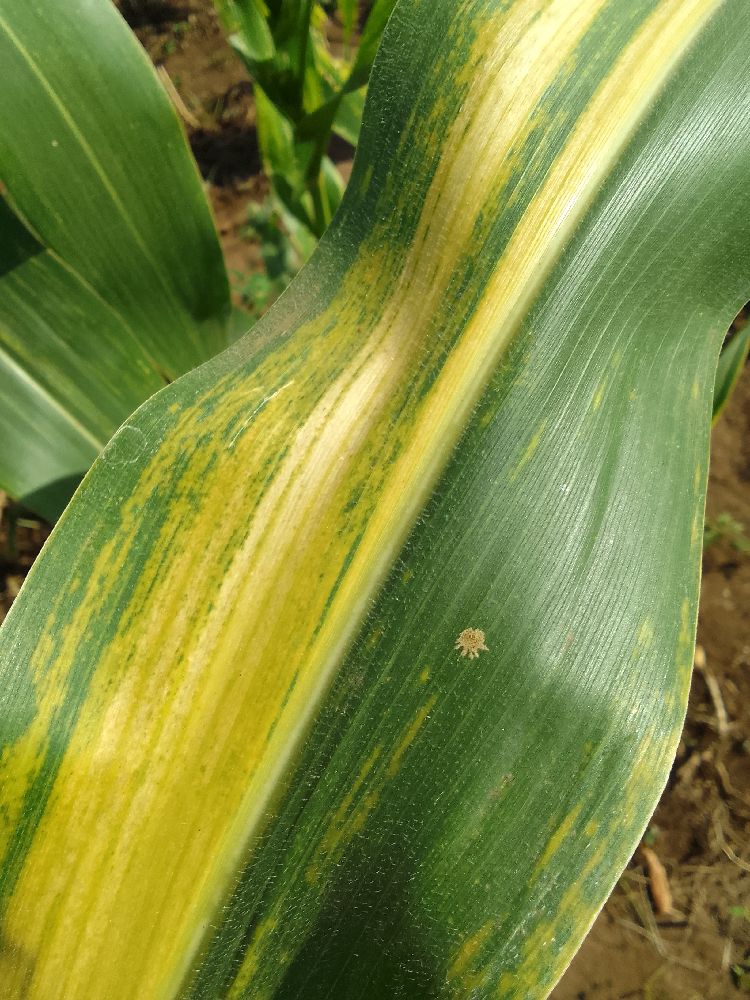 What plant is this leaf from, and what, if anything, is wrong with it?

maize, maize lethal necrosis
